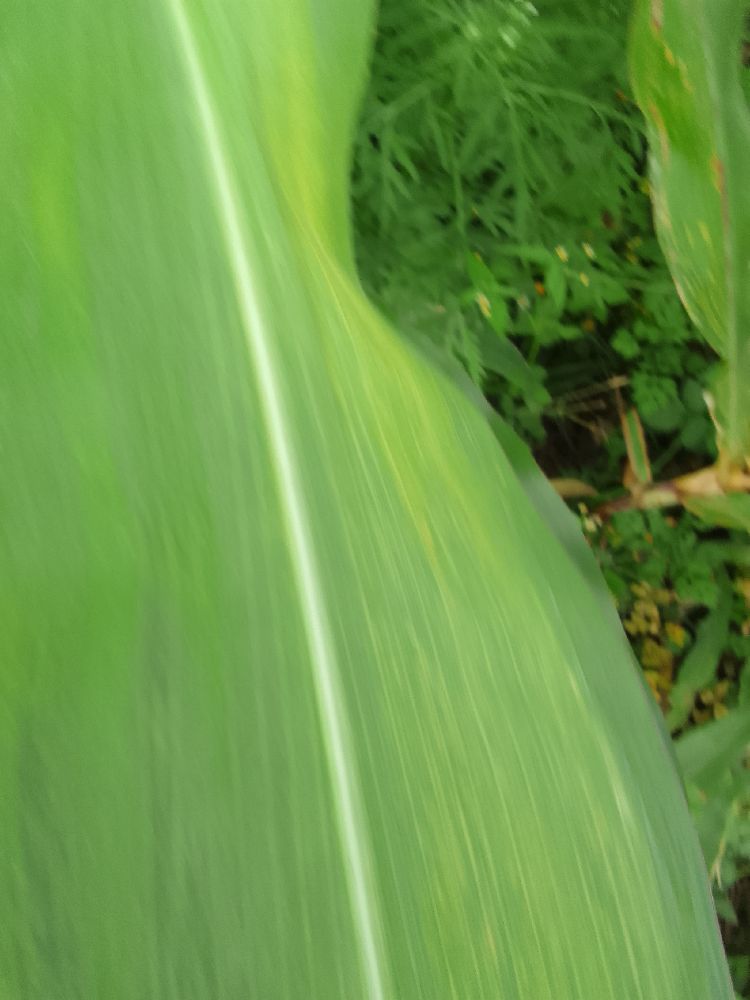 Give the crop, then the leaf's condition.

maize, maize lethal necrosis
